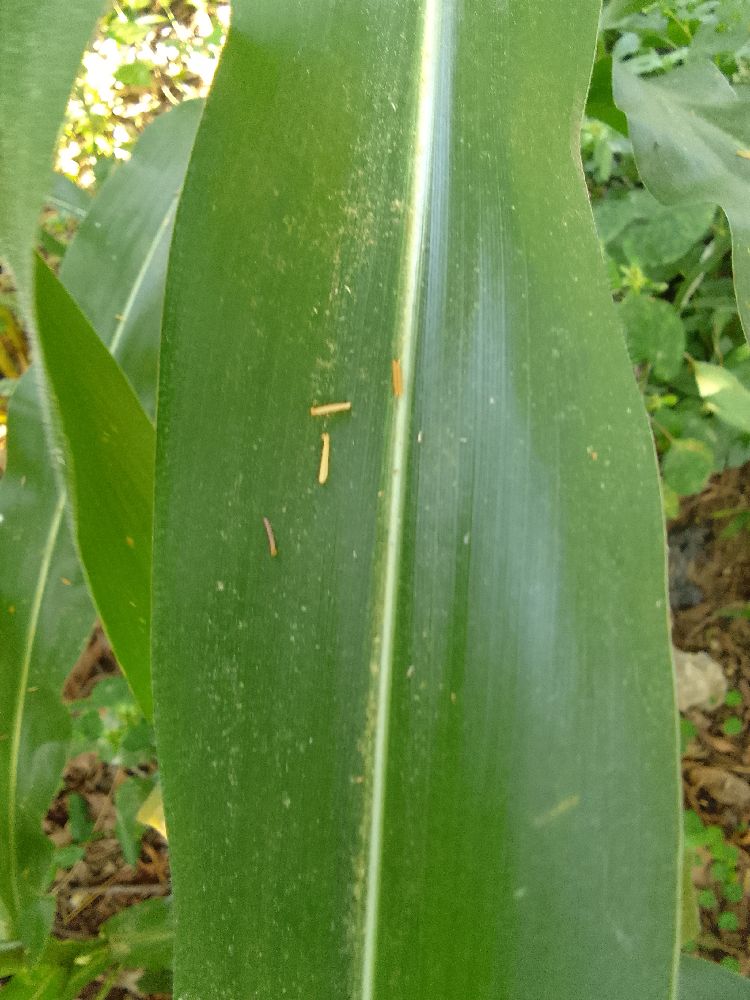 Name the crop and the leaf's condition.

maize, healthy
